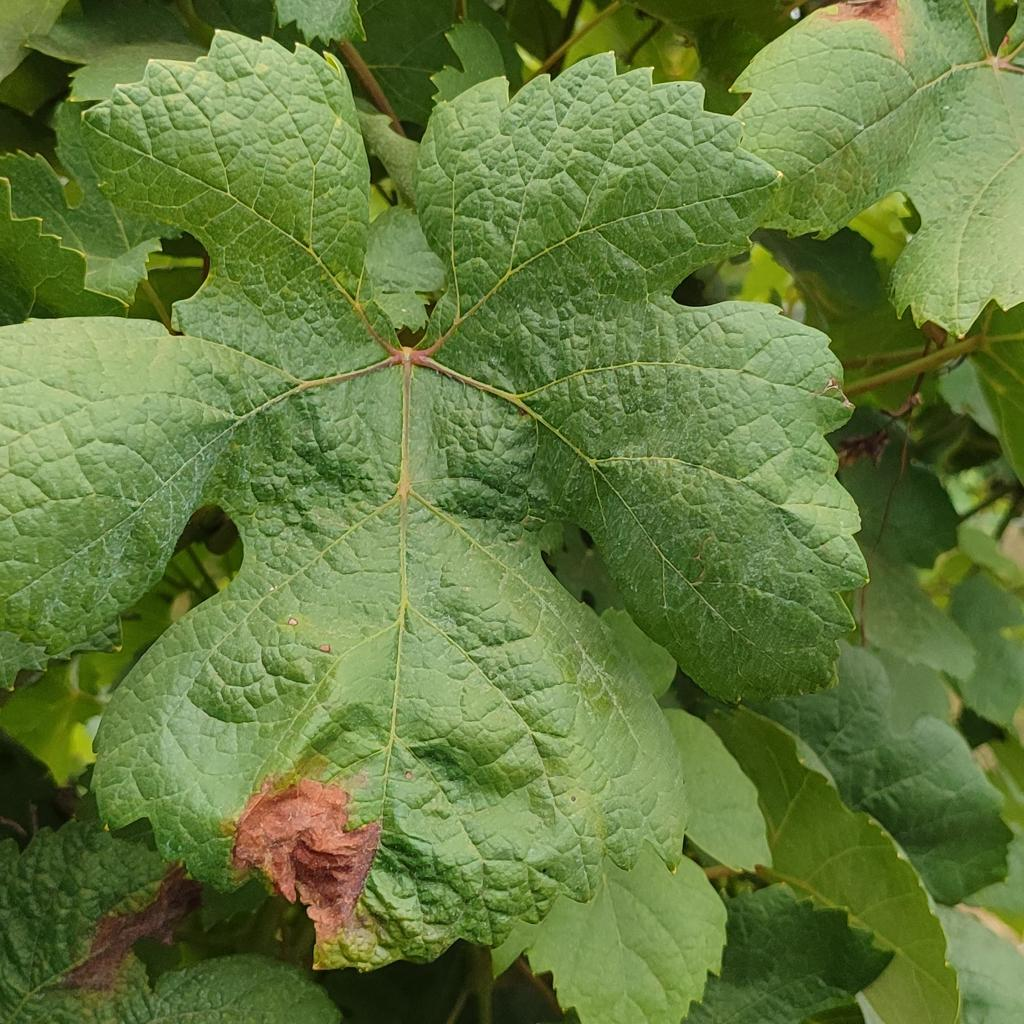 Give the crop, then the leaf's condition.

grapevine, downy mildew
